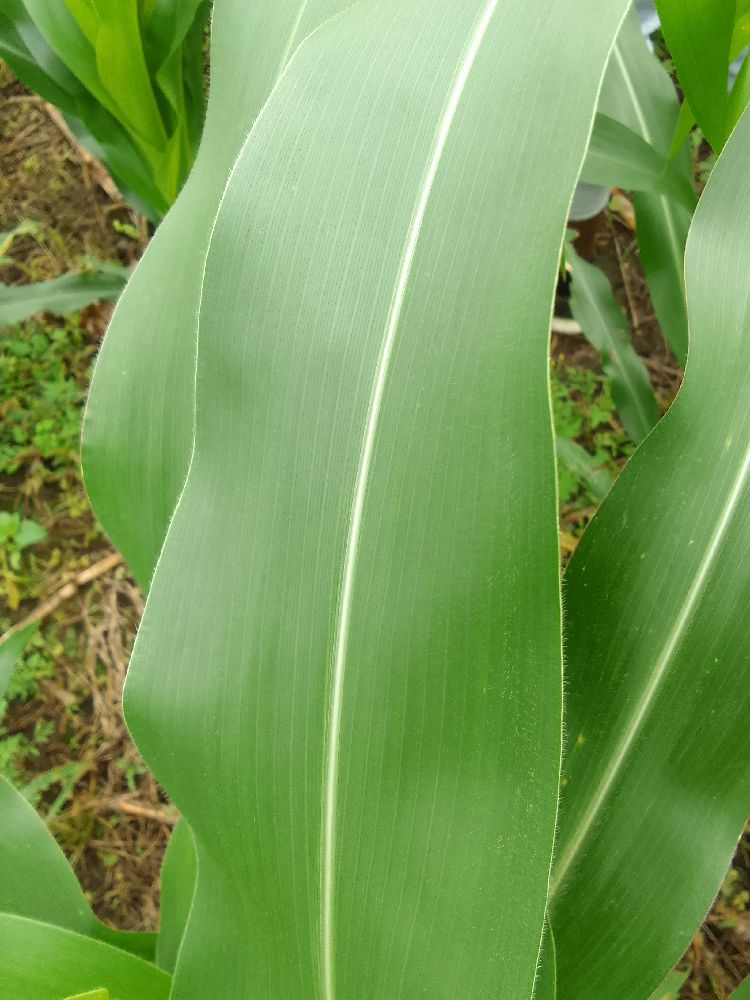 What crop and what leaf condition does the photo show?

maize, healthy
